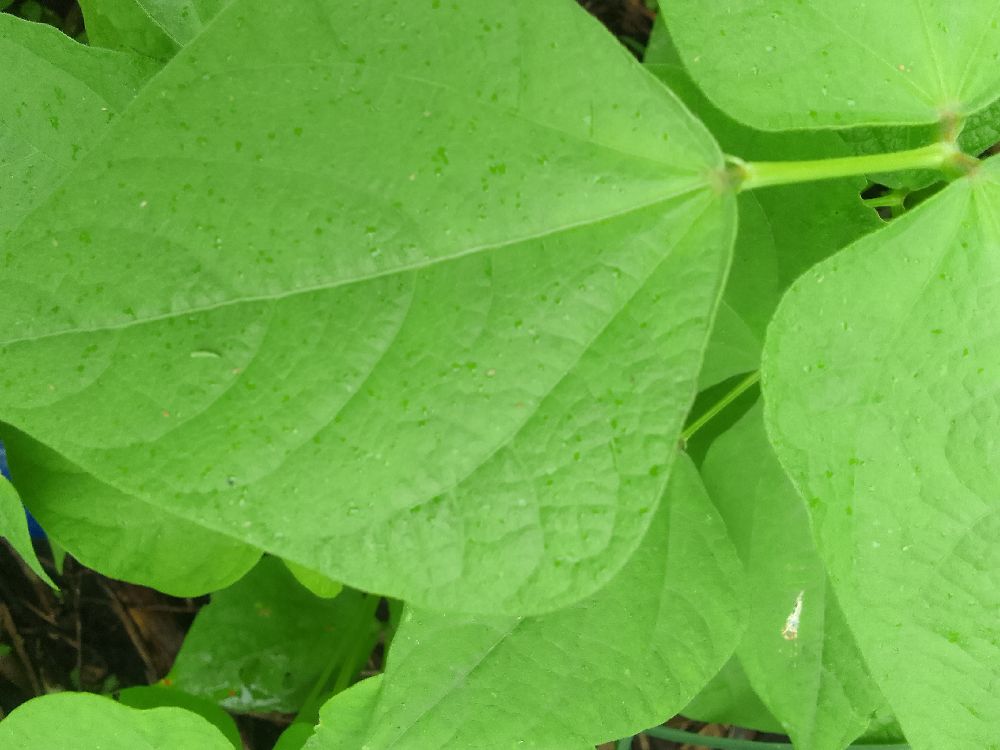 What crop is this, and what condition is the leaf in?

common bean, healthy
